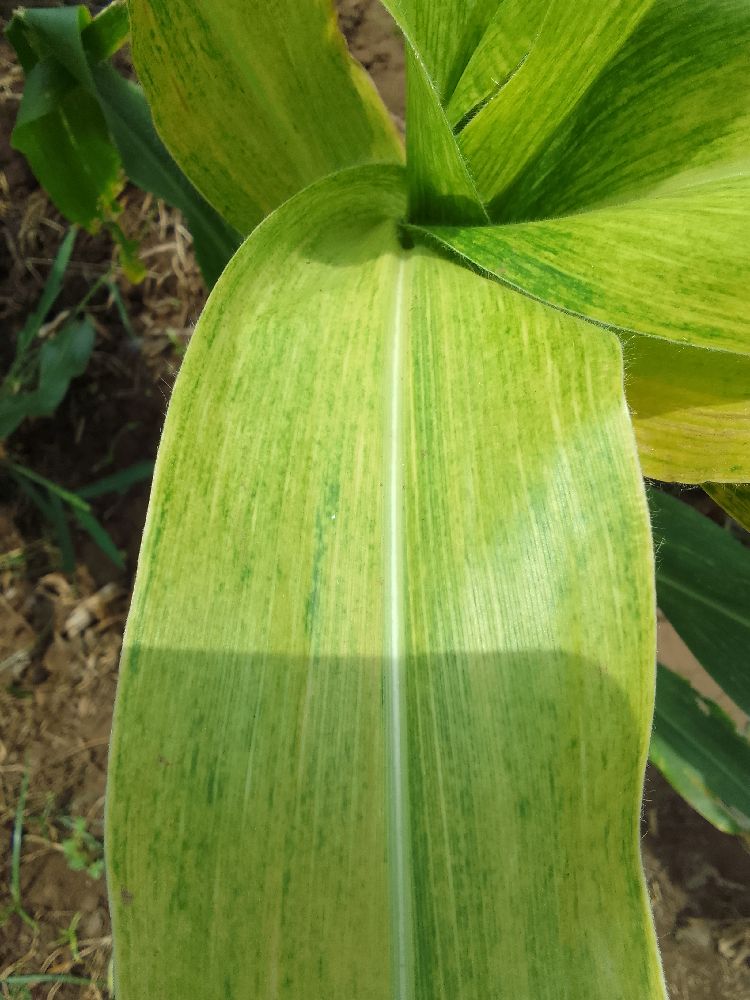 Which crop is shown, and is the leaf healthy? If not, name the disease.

maize, maize lethal necrosis
